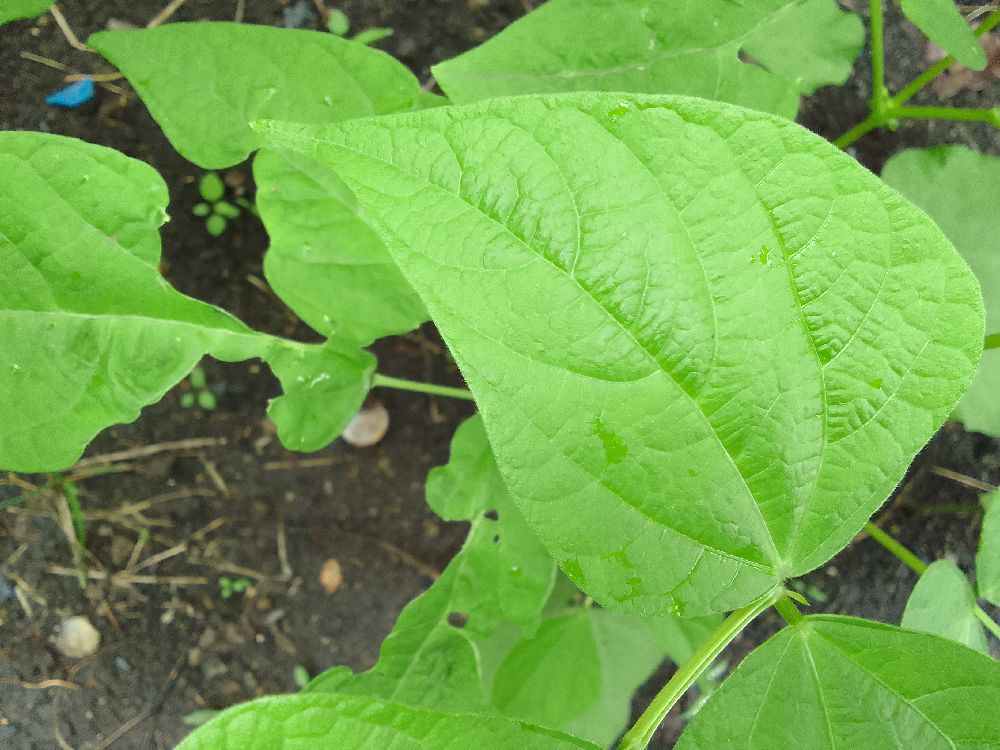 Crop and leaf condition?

common bean, healthy
